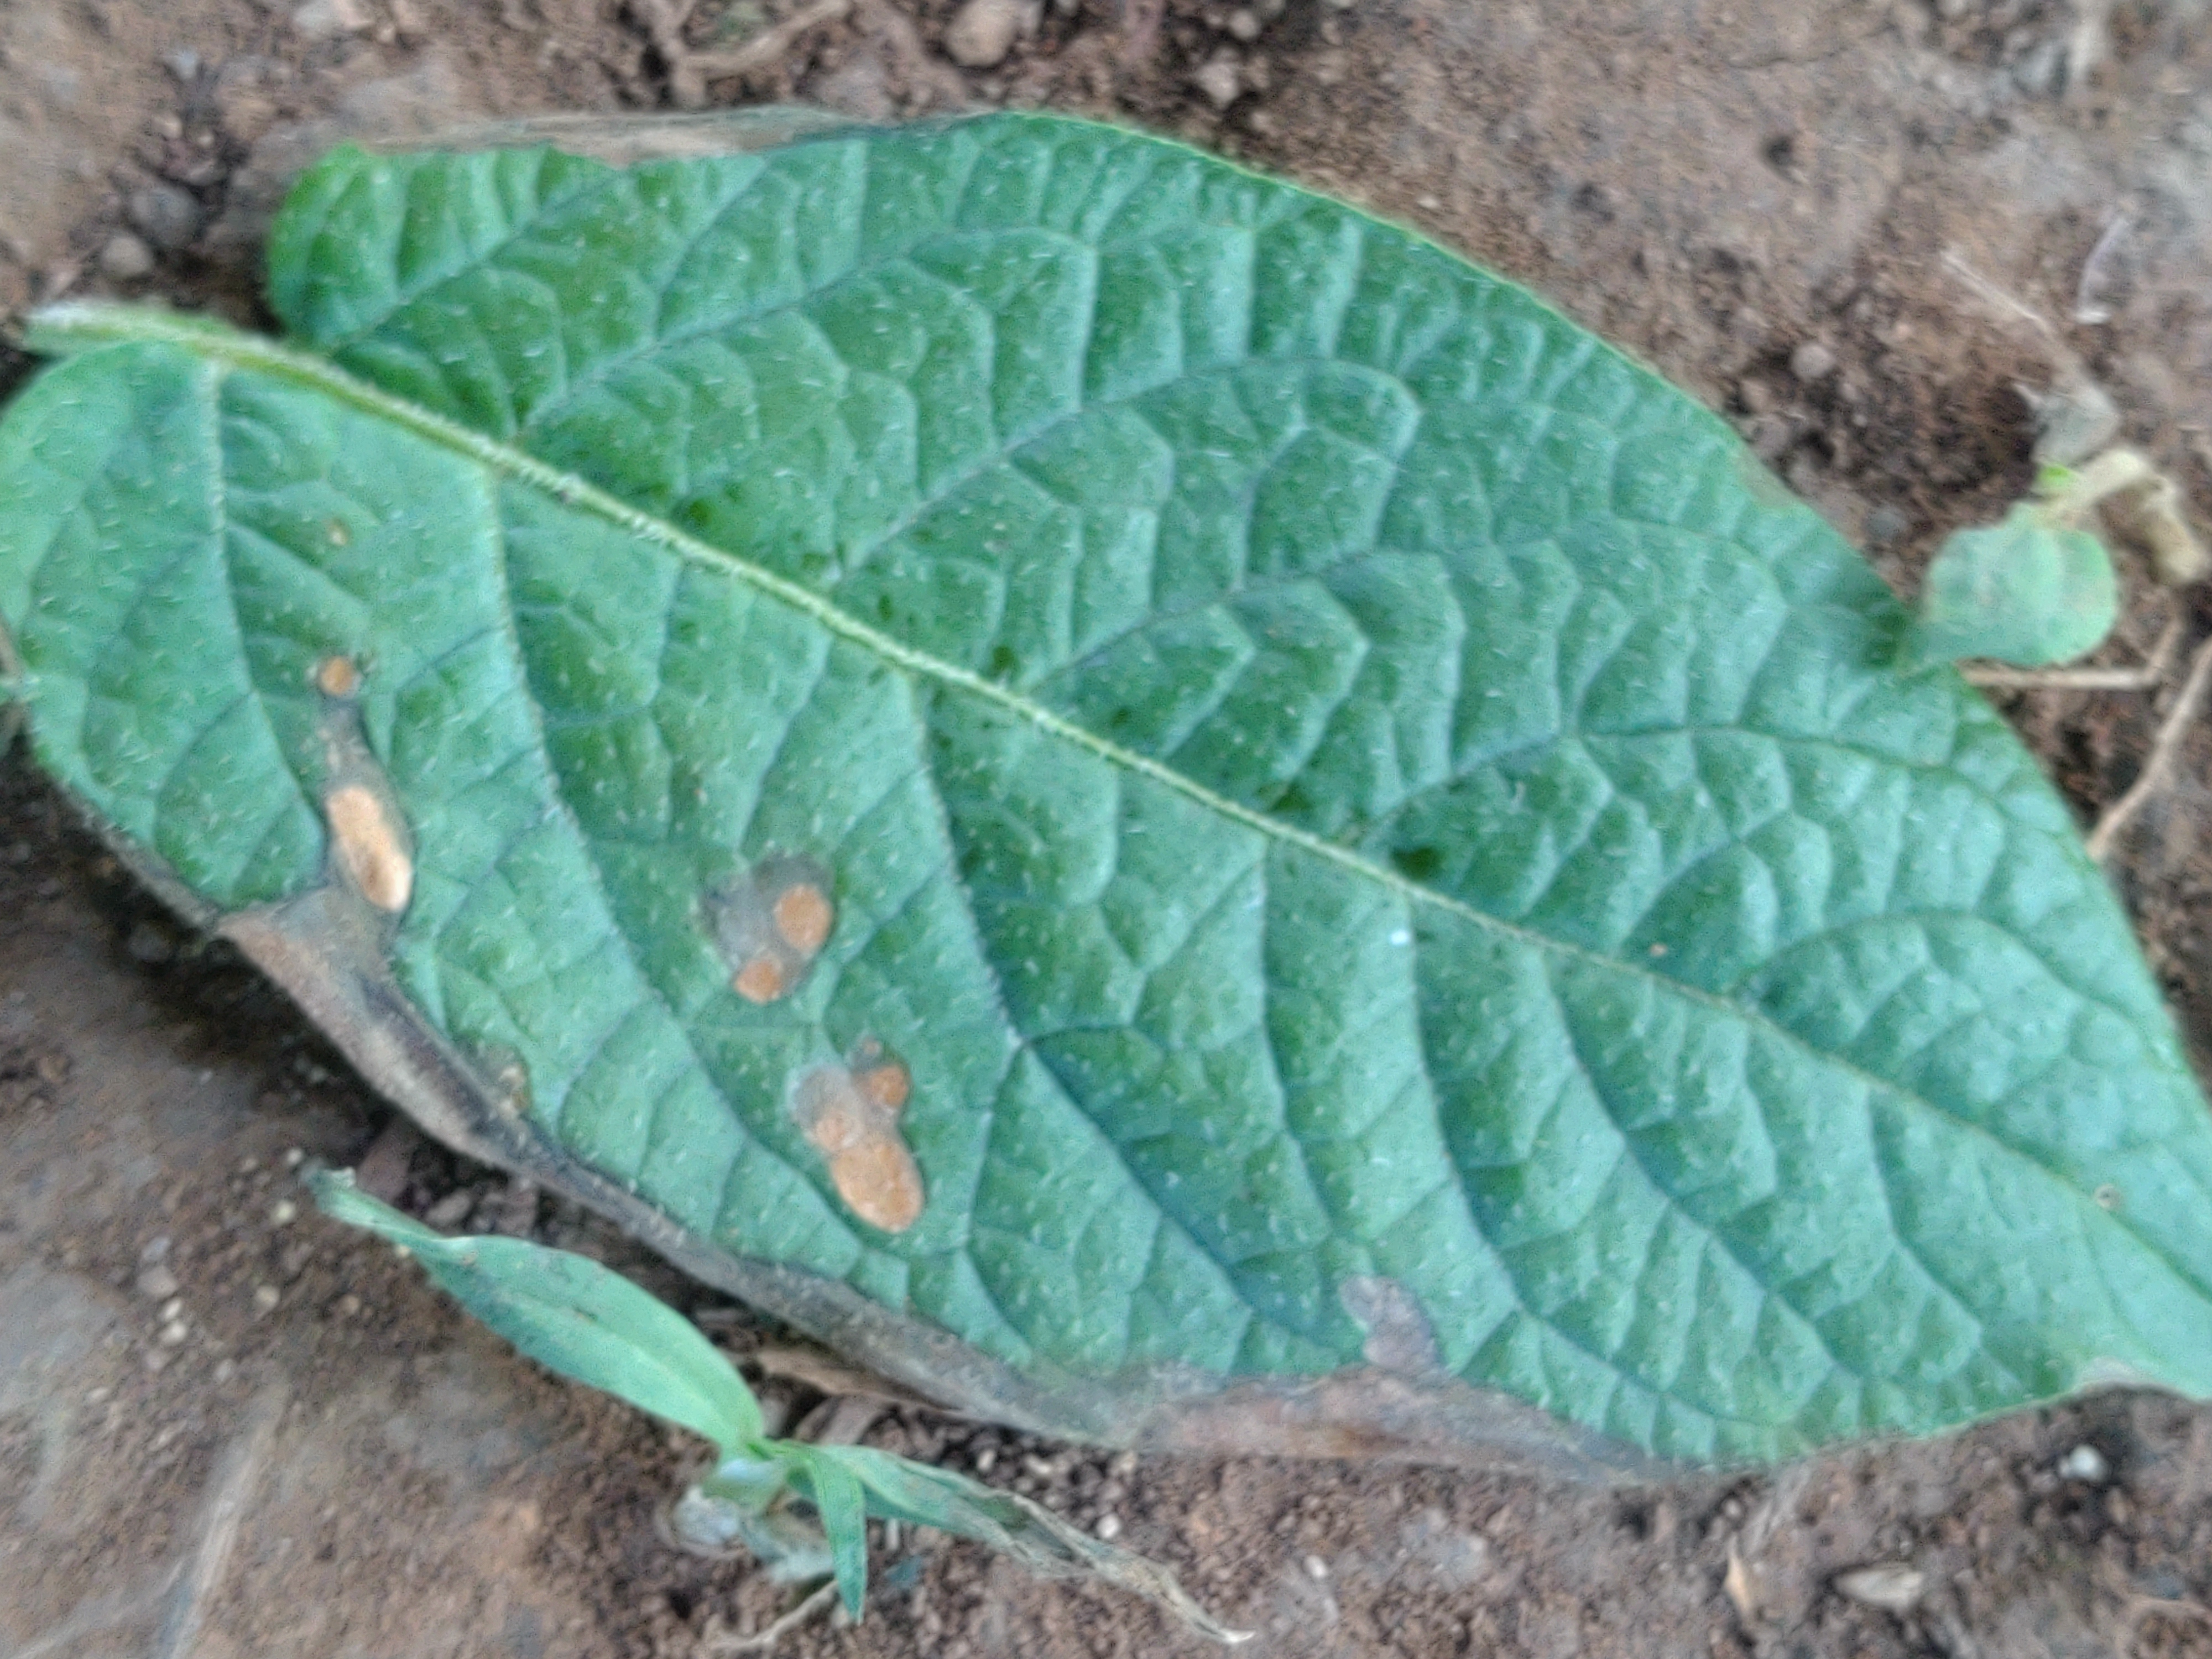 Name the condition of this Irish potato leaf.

early blight
